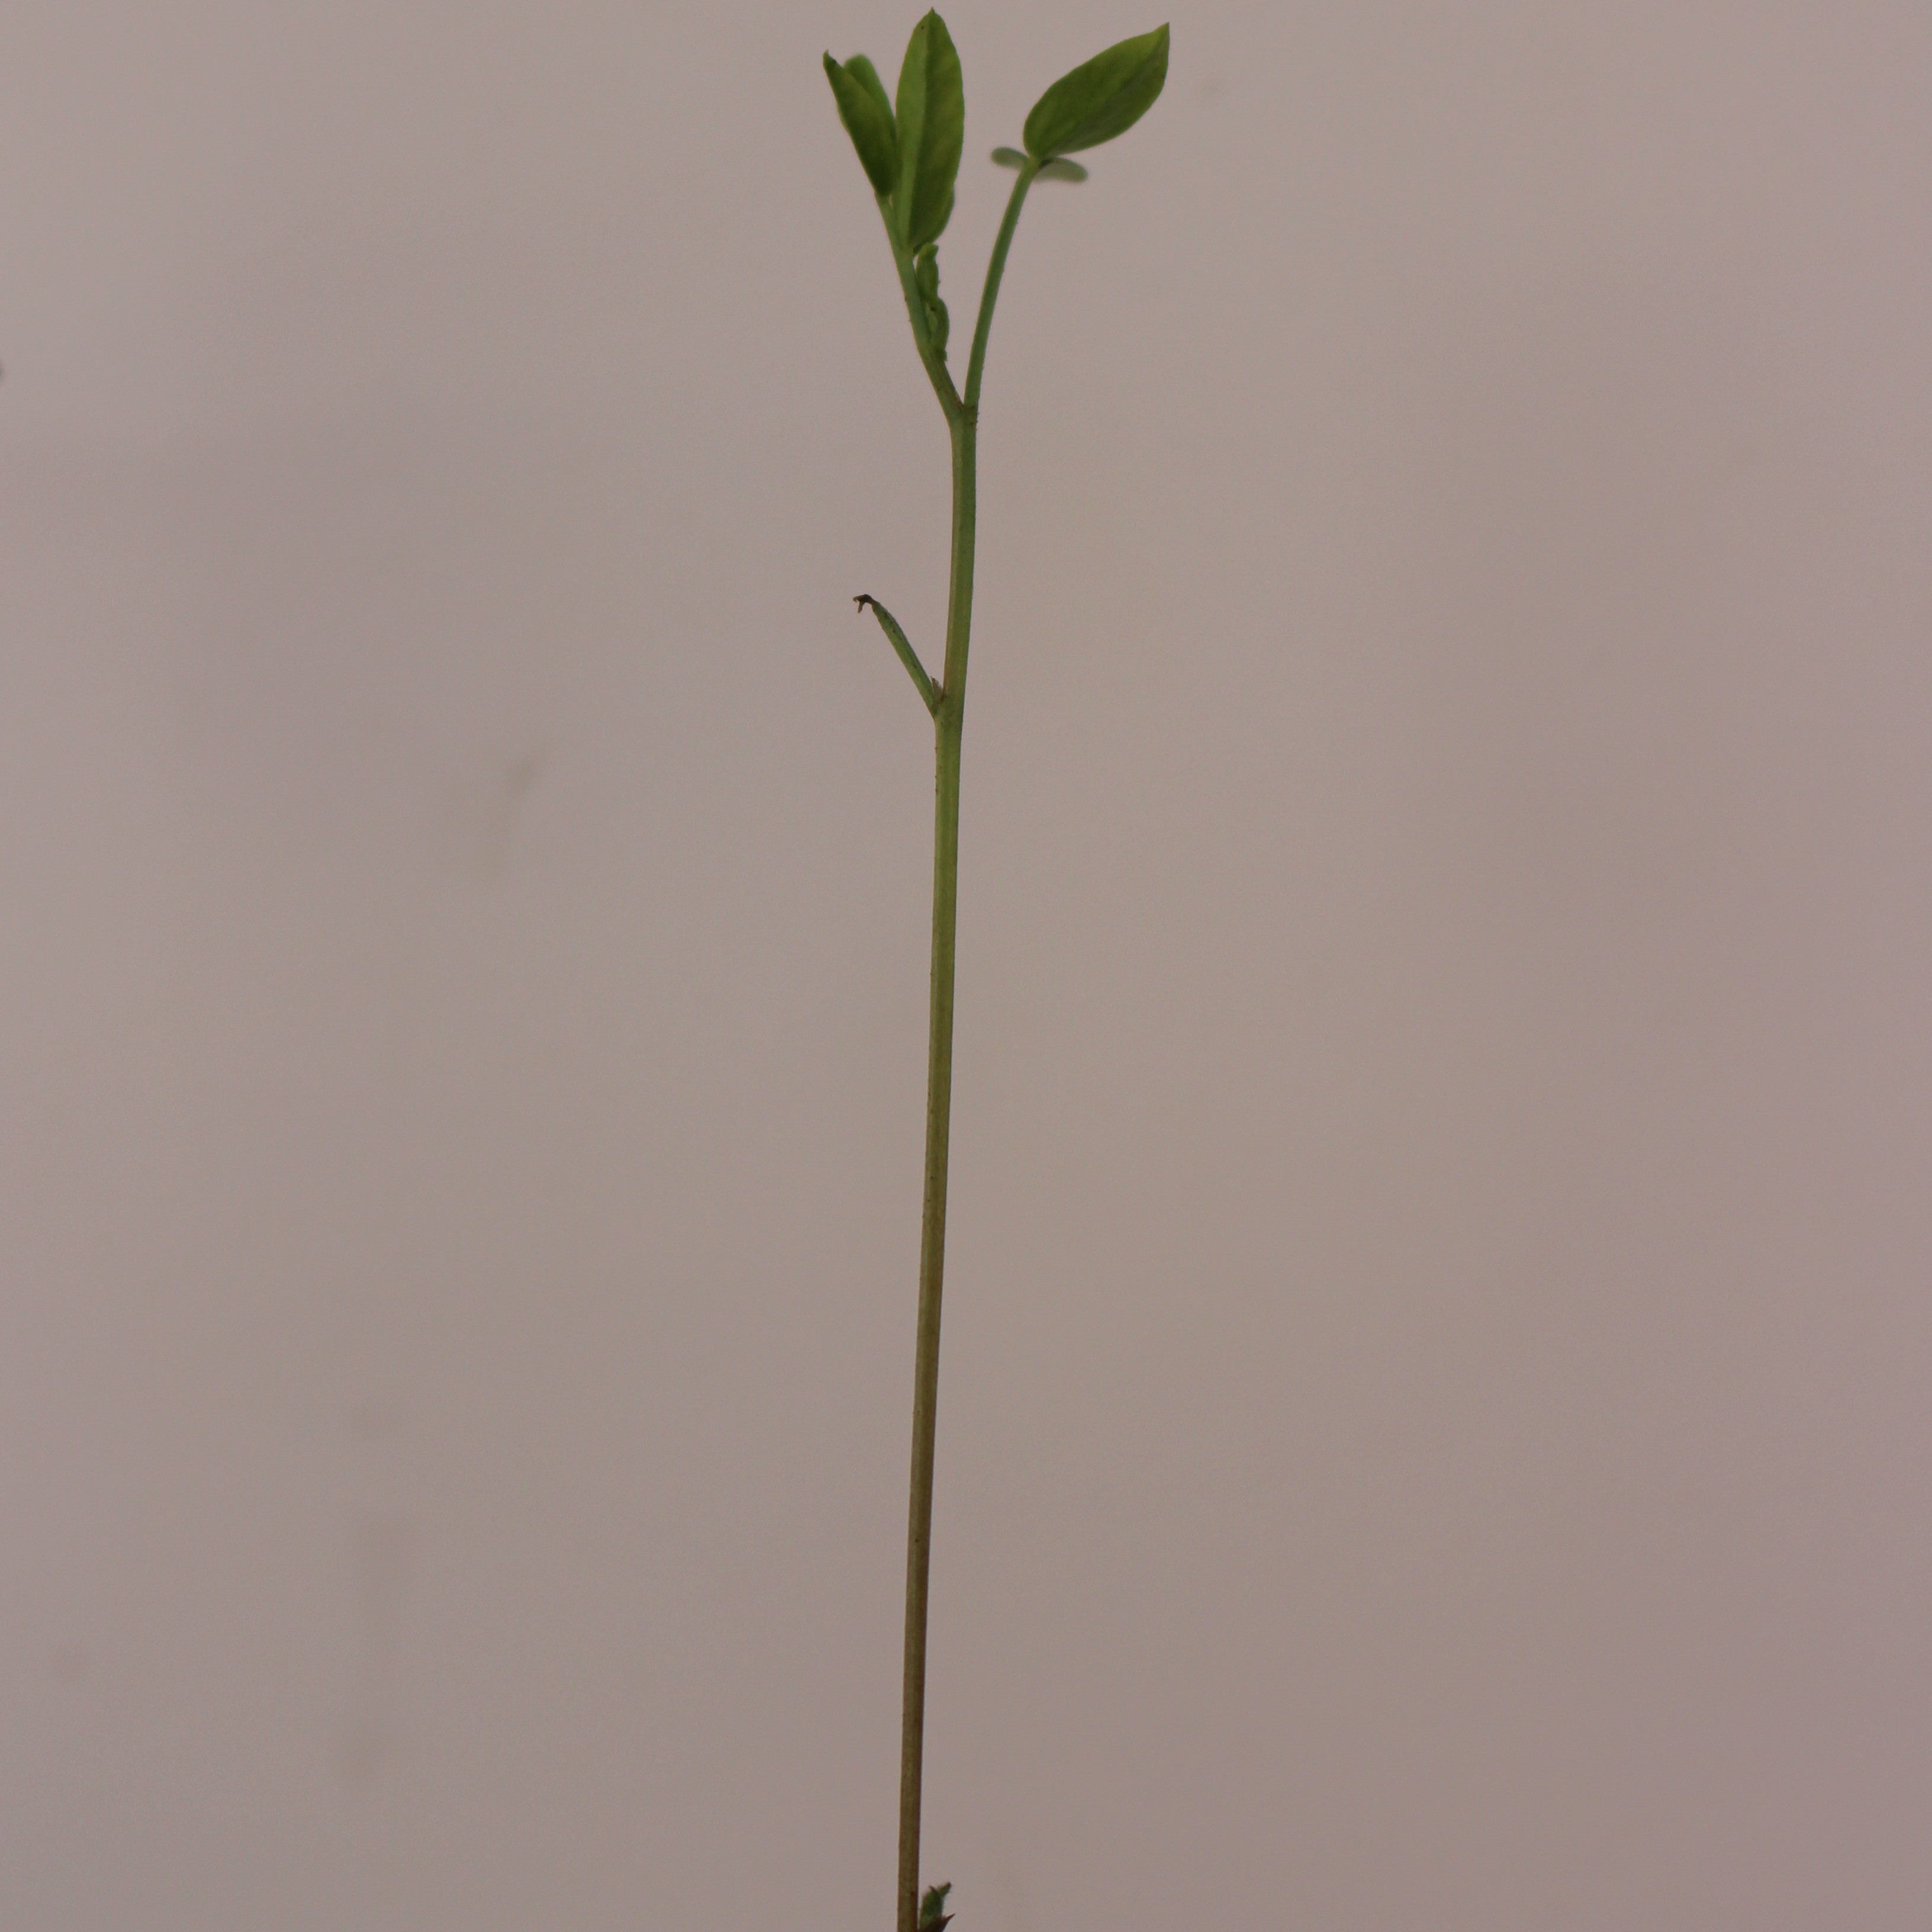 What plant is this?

Vicia sativa
